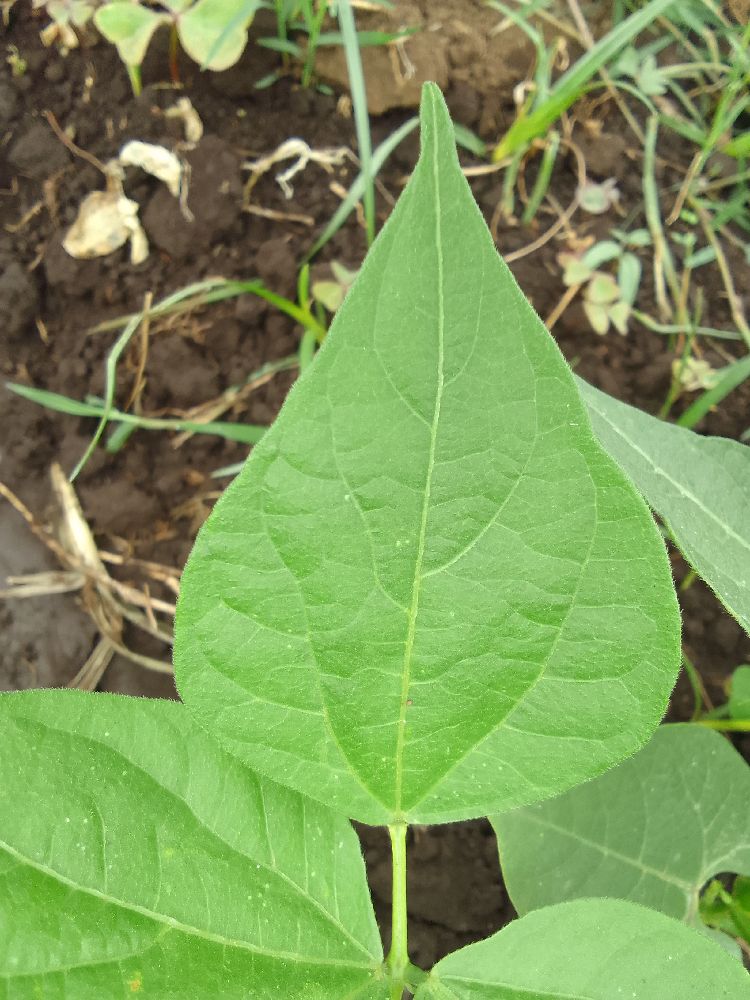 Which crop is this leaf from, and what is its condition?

common bean, healthy
